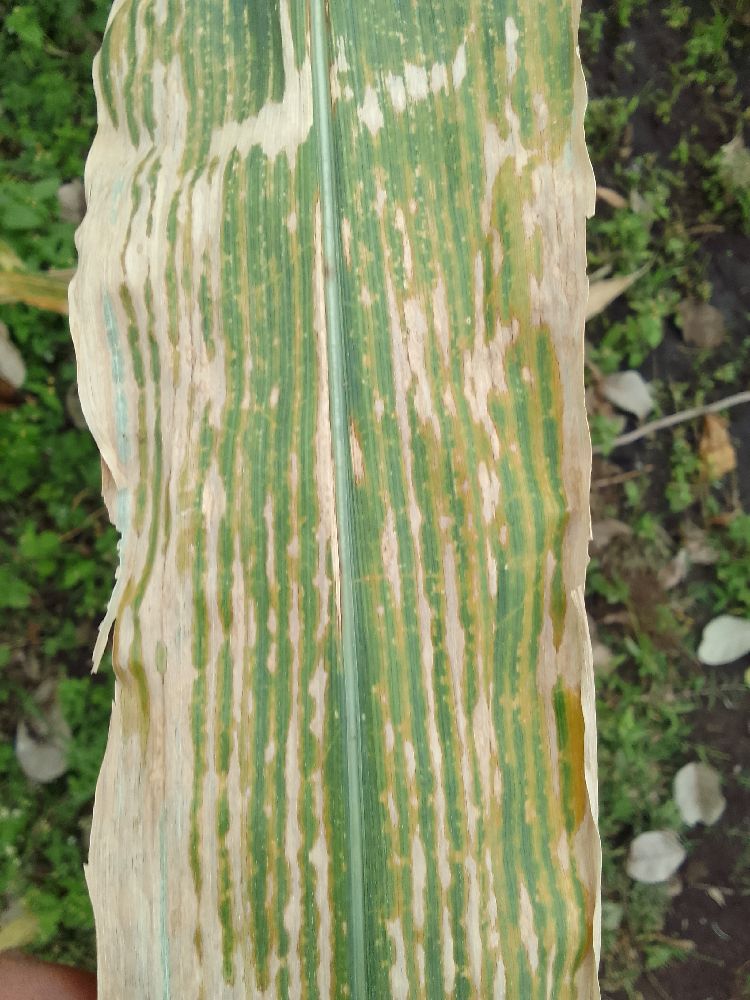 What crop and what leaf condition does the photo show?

maize, maize lethal necrosis
